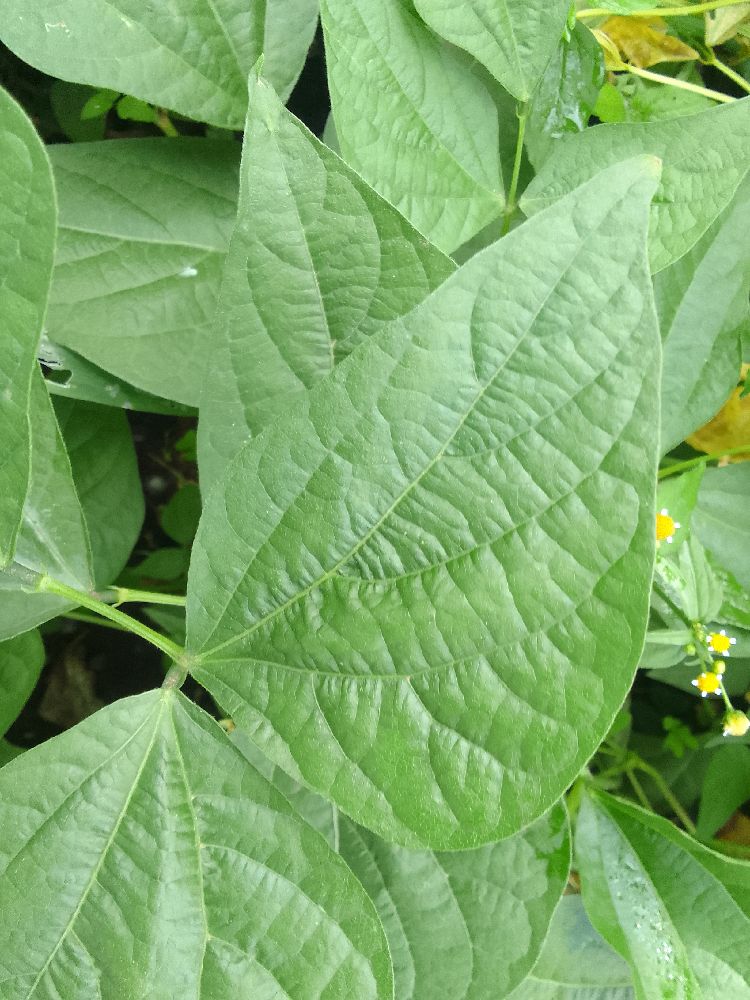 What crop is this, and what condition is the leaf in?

common bean, healthy
